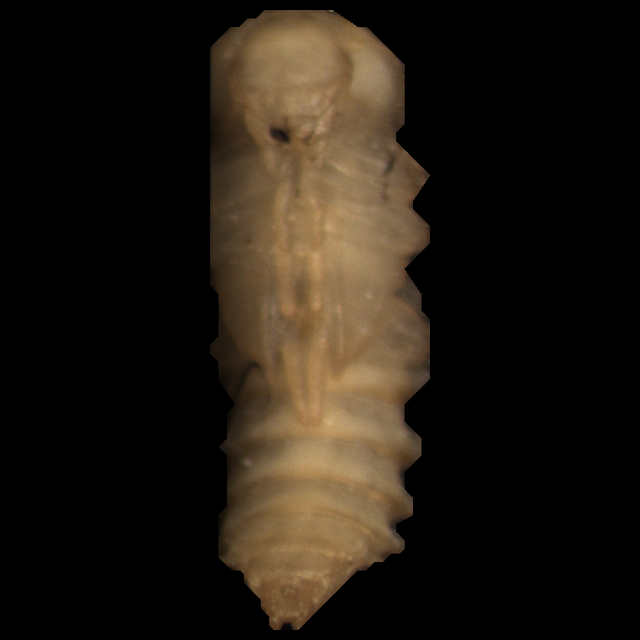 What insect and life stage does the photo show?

mealworm pupa
